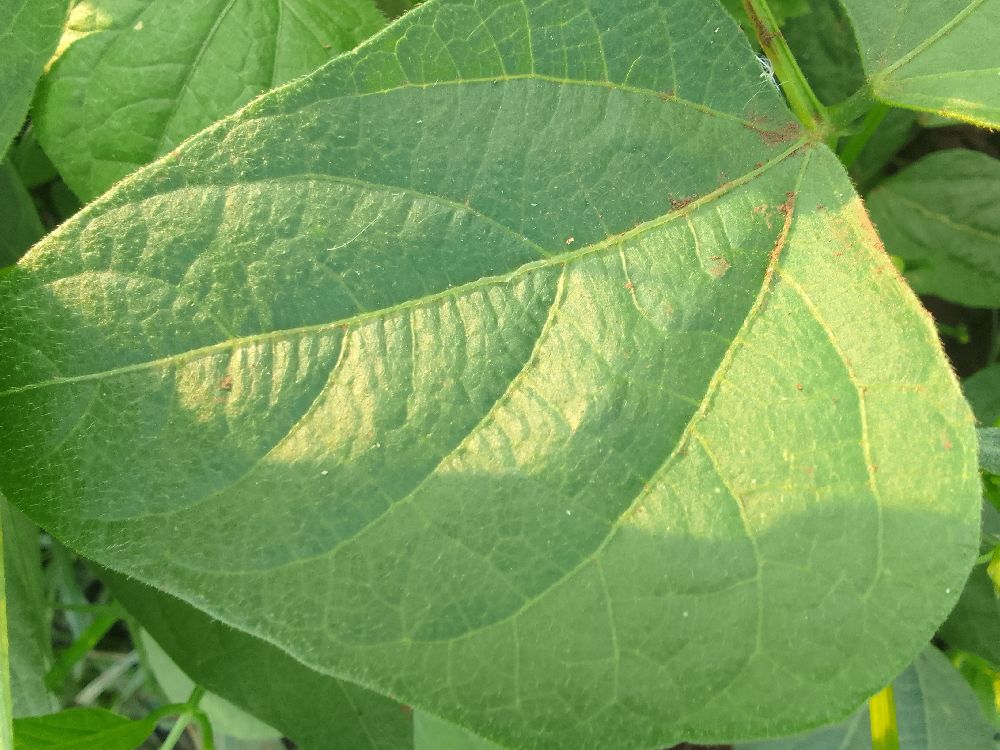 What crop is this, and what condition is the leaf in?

common bean, healthy
